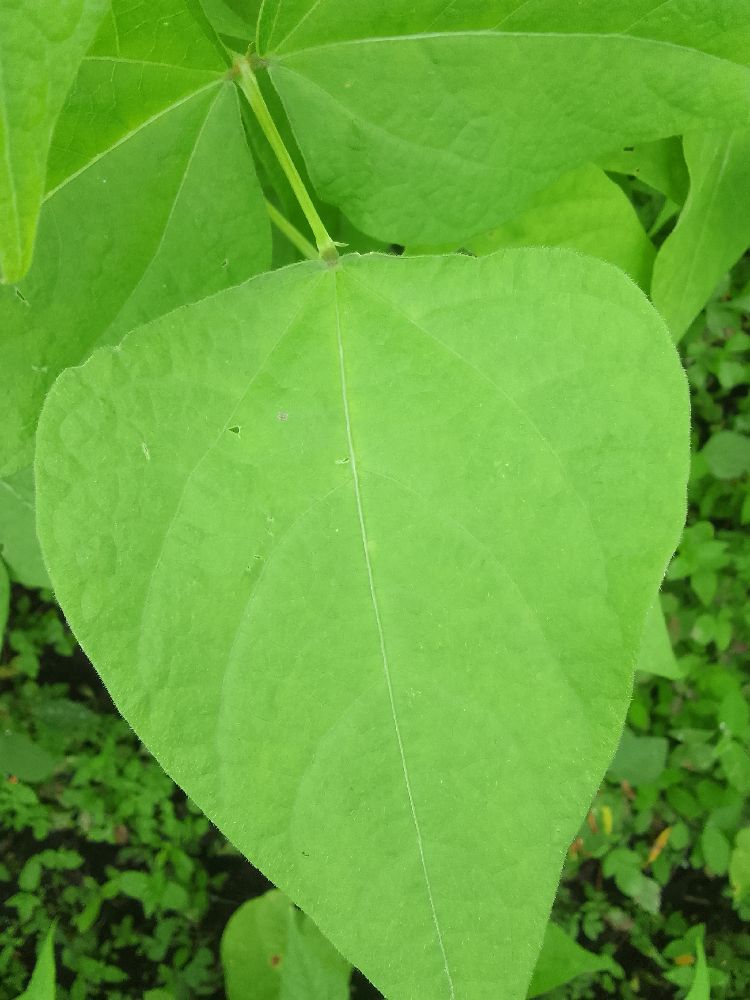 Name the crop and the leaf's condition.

common bean, healthy
